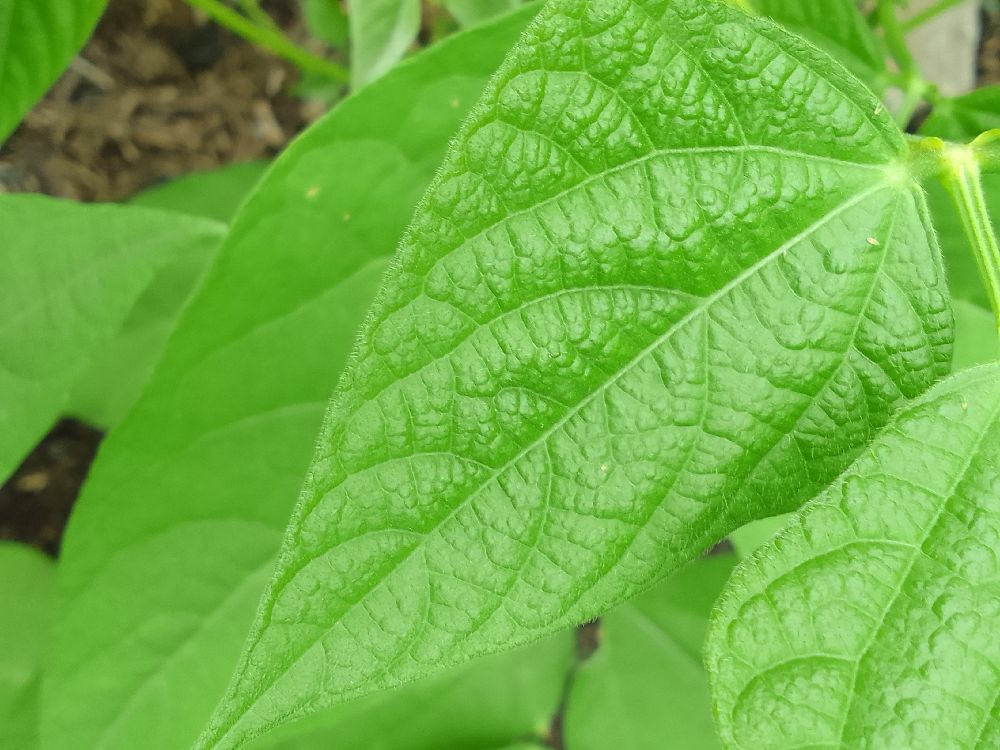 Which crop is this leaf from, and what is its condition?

common bean, healthy
